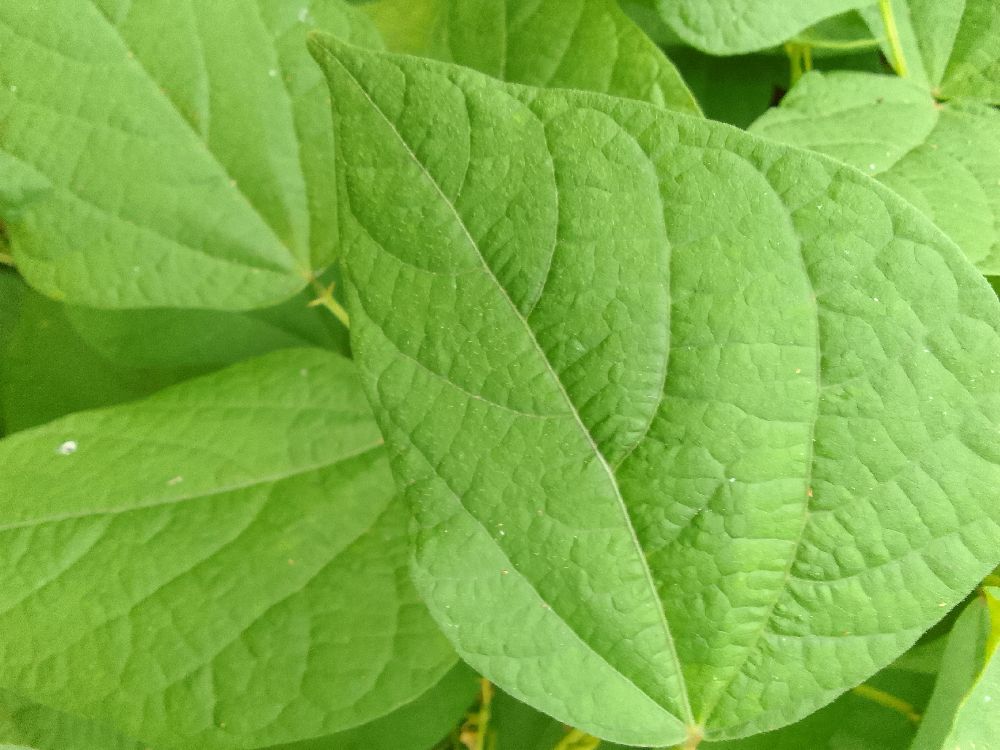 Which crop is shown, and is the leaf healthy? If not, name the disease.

common bean, healthy
